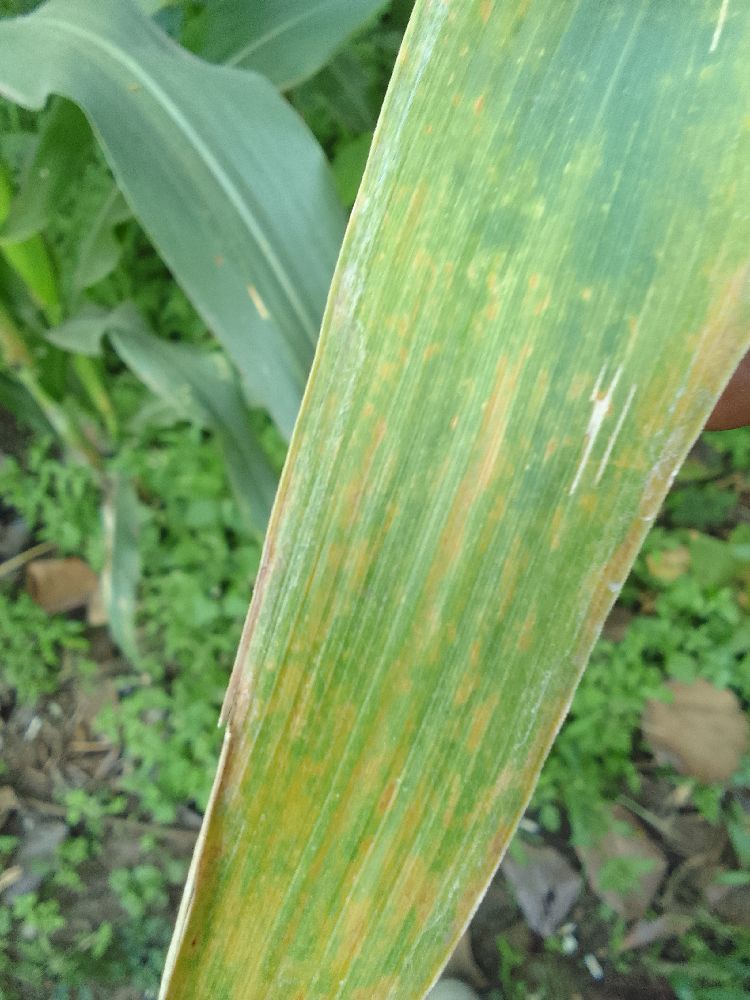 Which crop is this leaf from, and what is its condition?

maize, maize lethal necrosis
